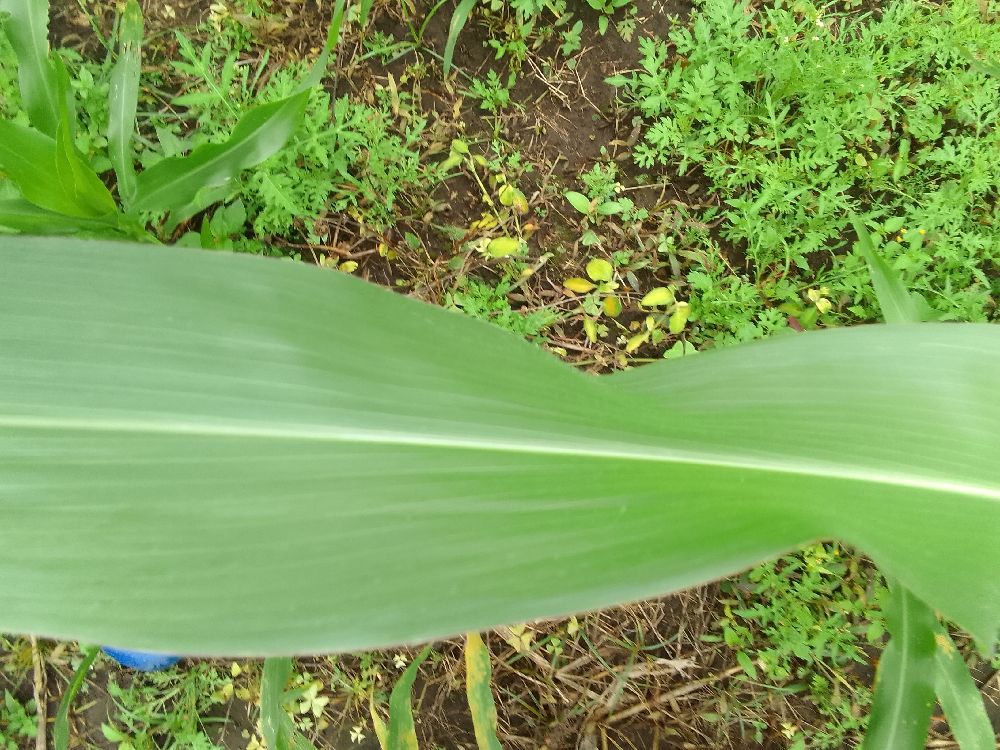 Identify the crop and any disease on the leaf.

maize, healthy
